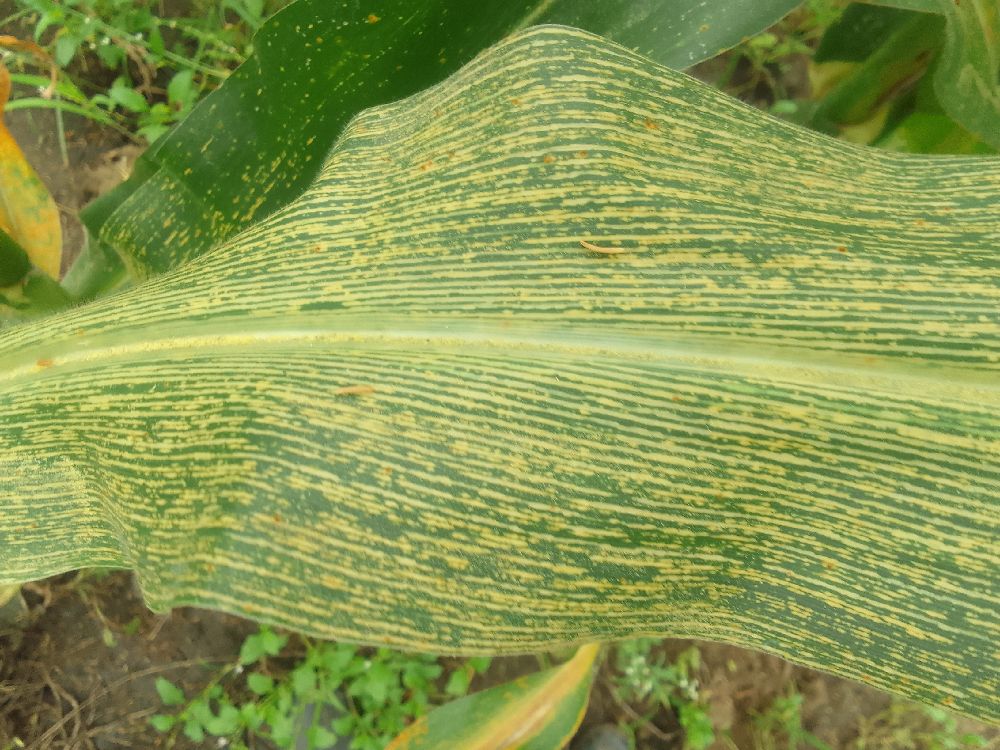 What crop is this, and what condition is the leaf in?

maize, maize streak virus
